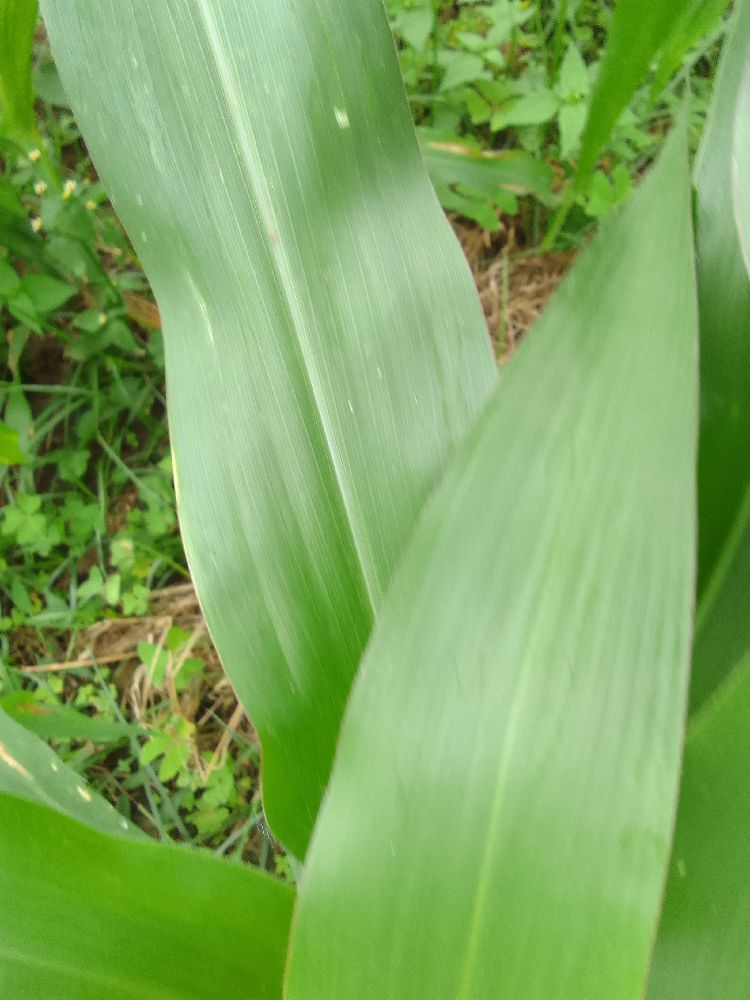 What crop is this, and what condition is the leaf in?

maize, healthy
